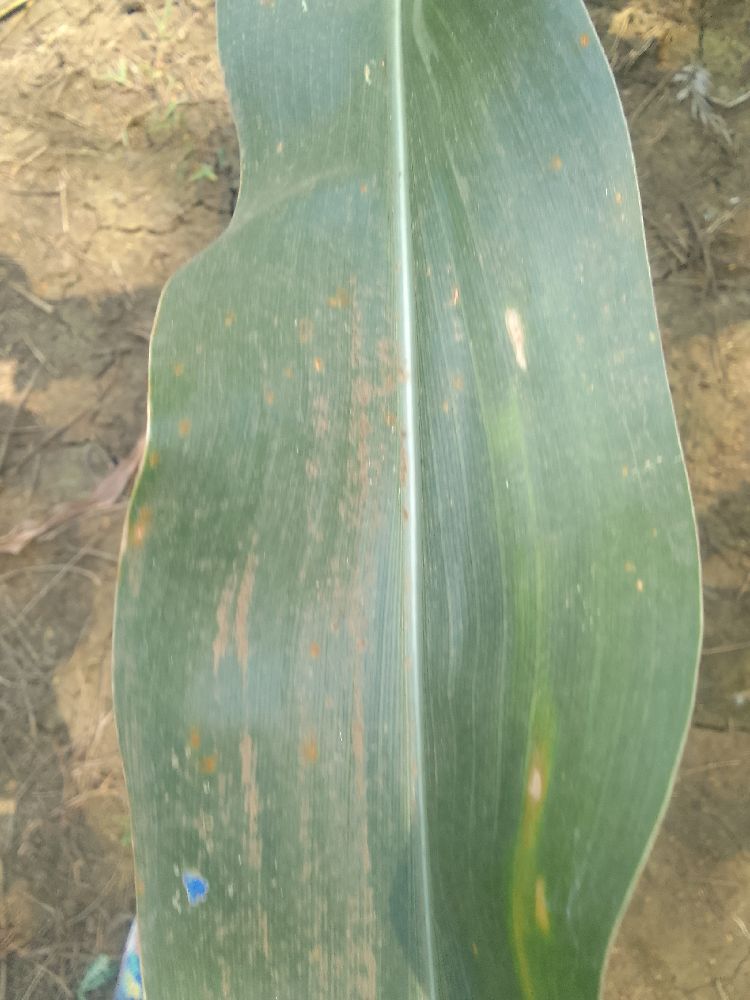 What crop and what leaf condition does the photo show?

maize, healthy
